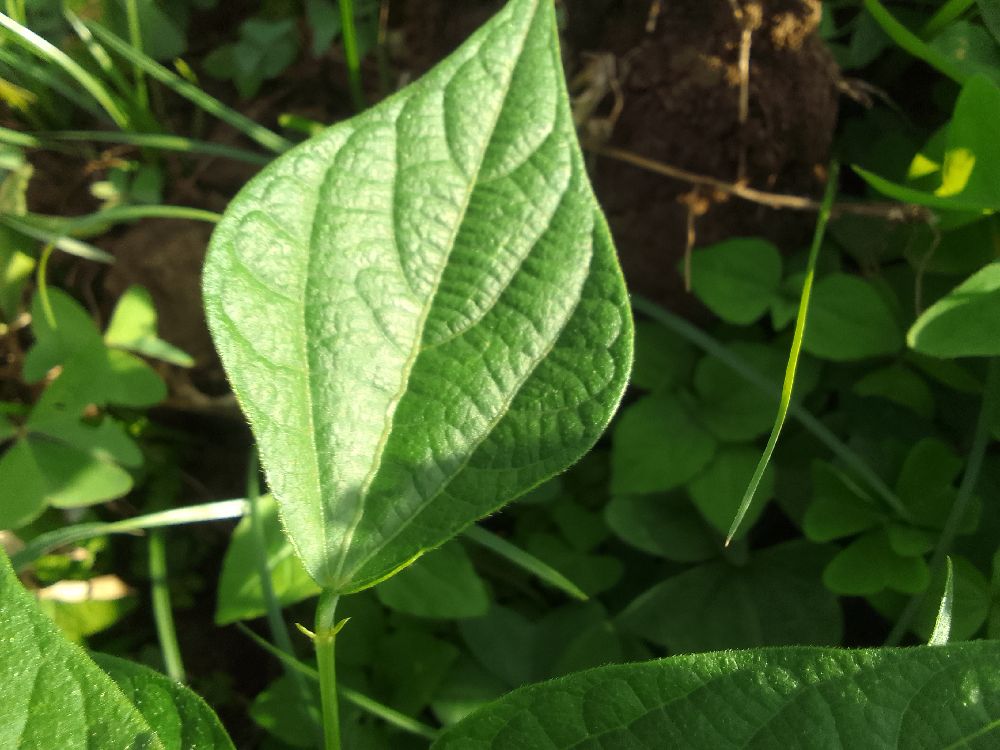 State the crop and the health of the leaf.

common bean, healthy
